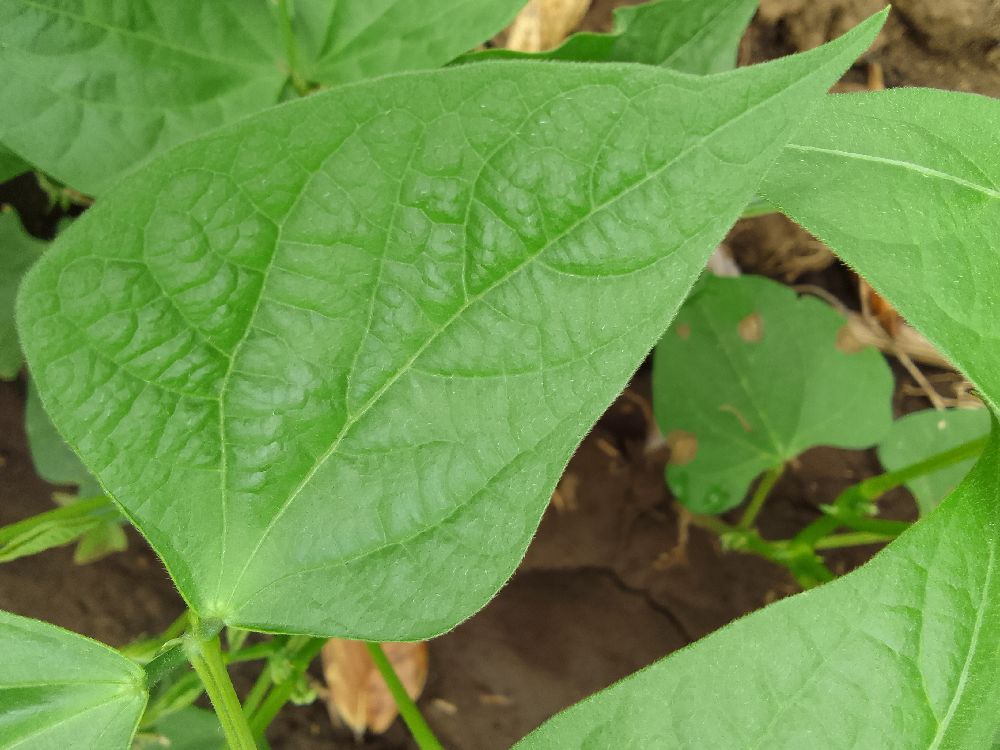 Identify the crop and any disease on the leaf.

common bean, healthy
